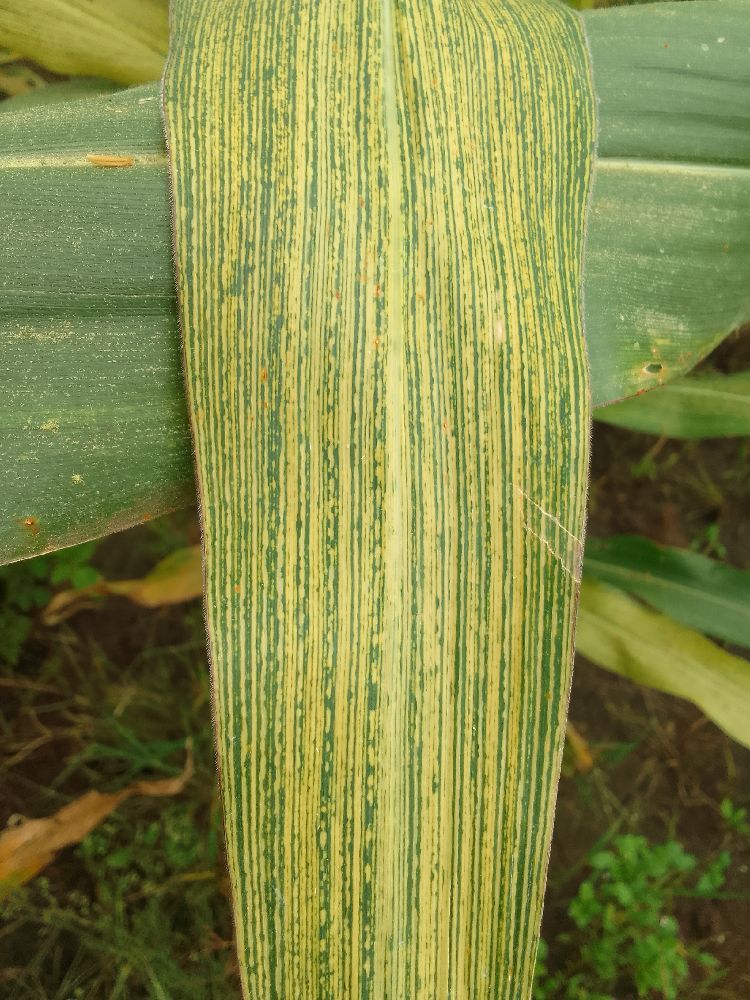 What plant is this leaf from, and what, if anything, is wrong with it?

maize, maize streak virus
